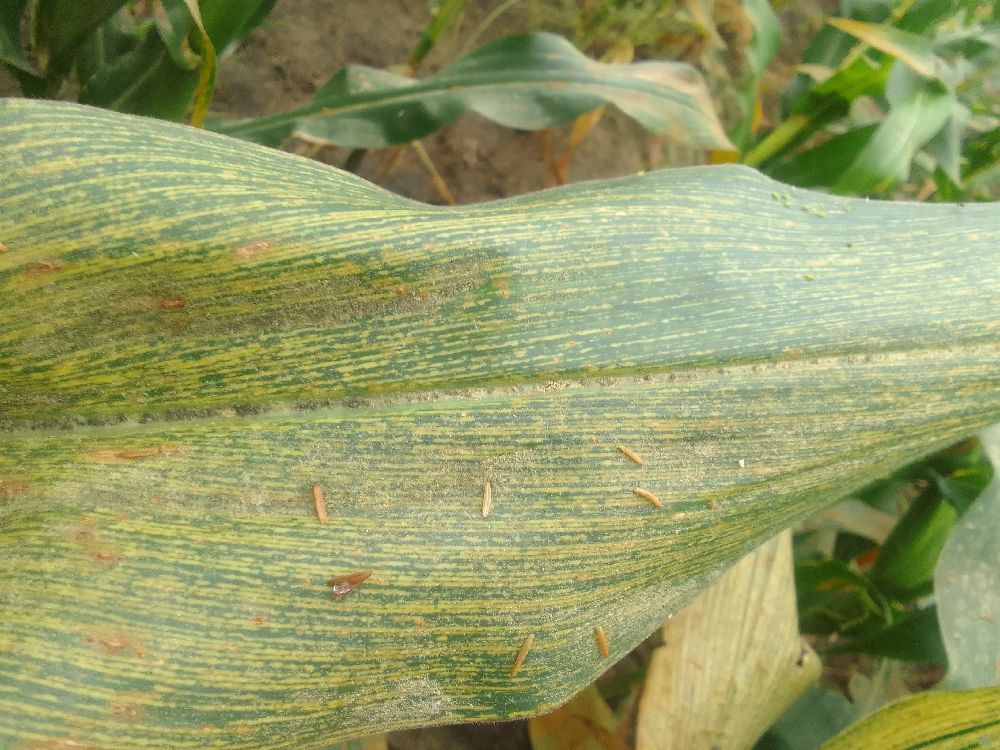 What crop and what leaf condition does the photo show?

maize, maize streak virus
